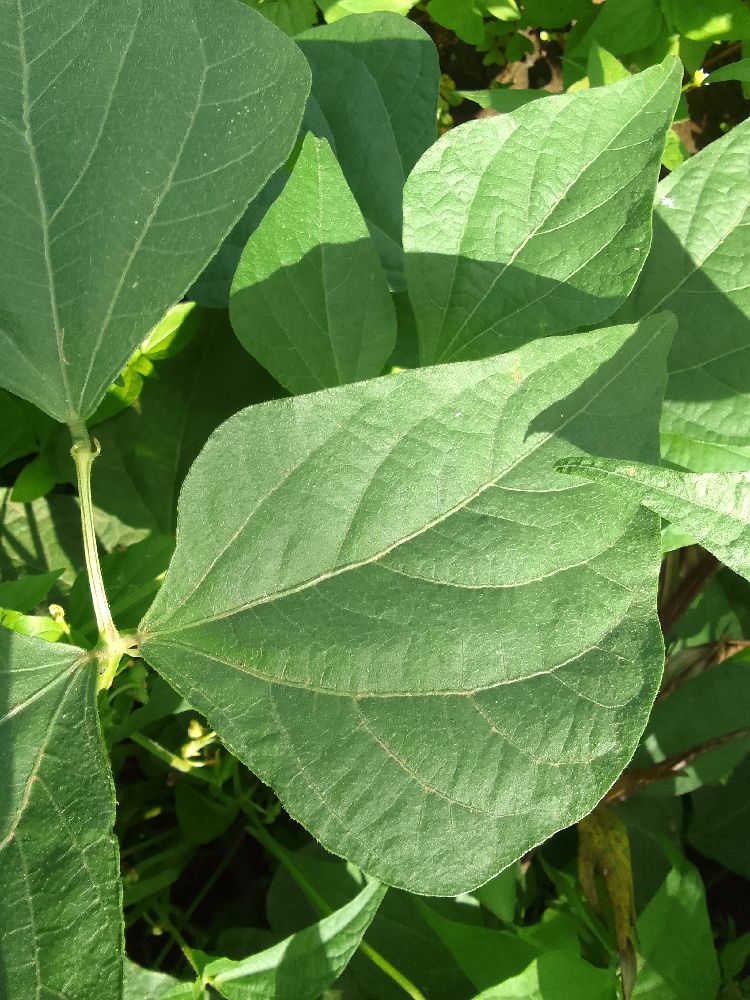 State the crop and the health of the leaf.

common bean, healthy
